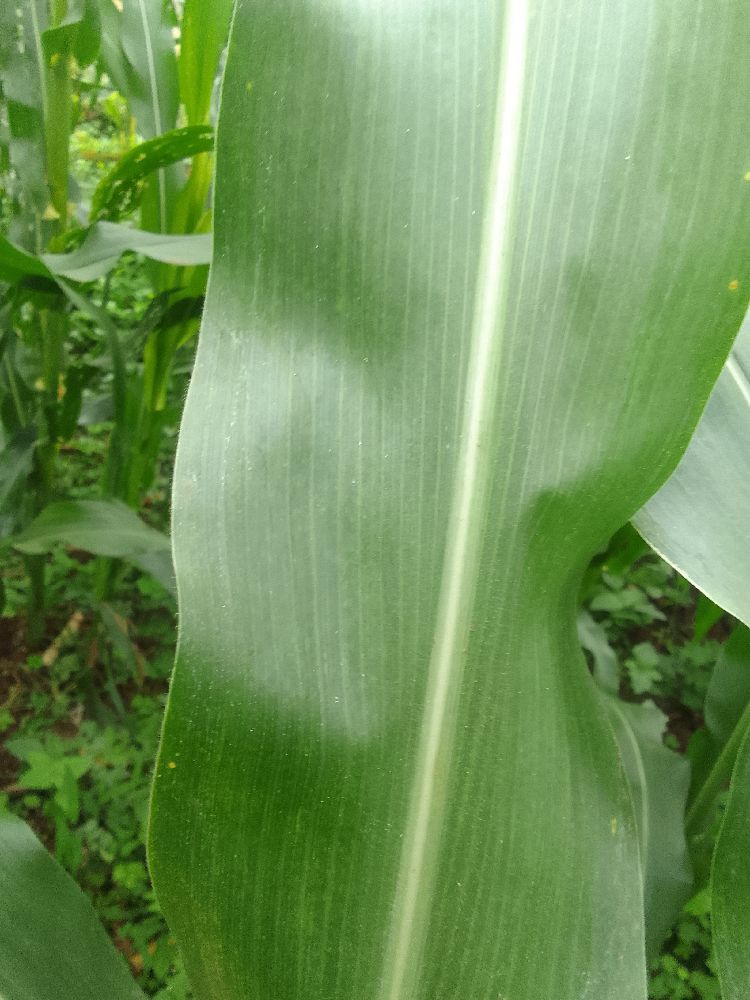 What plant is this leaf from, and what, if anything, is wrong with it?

maize, healthy
